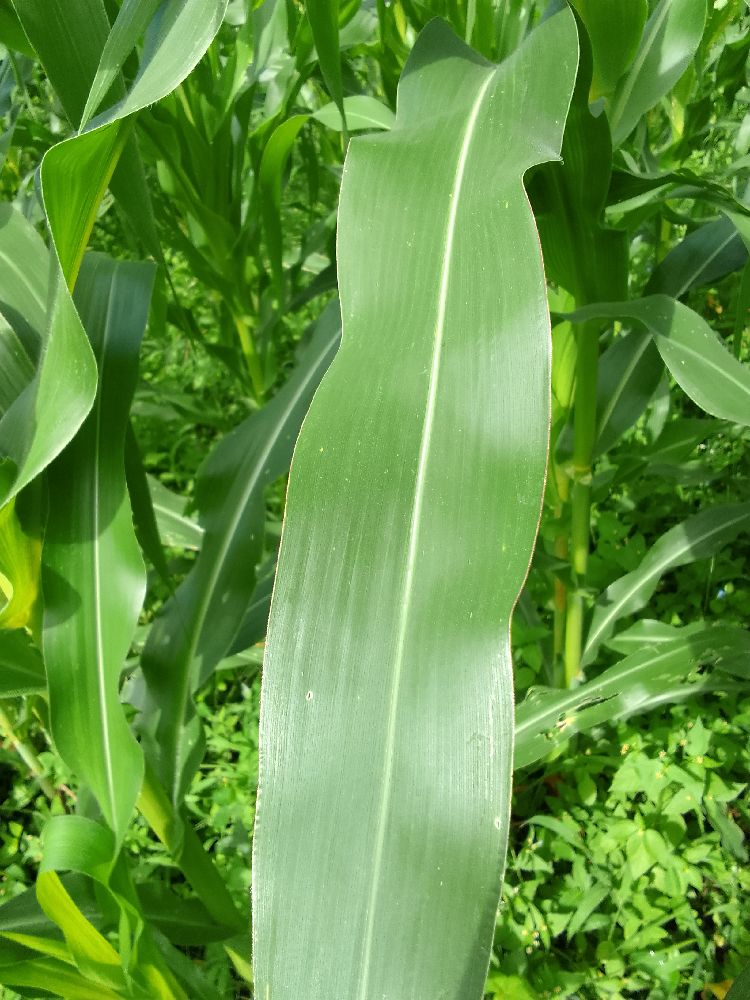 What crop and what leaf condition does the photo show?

maize, healthy
